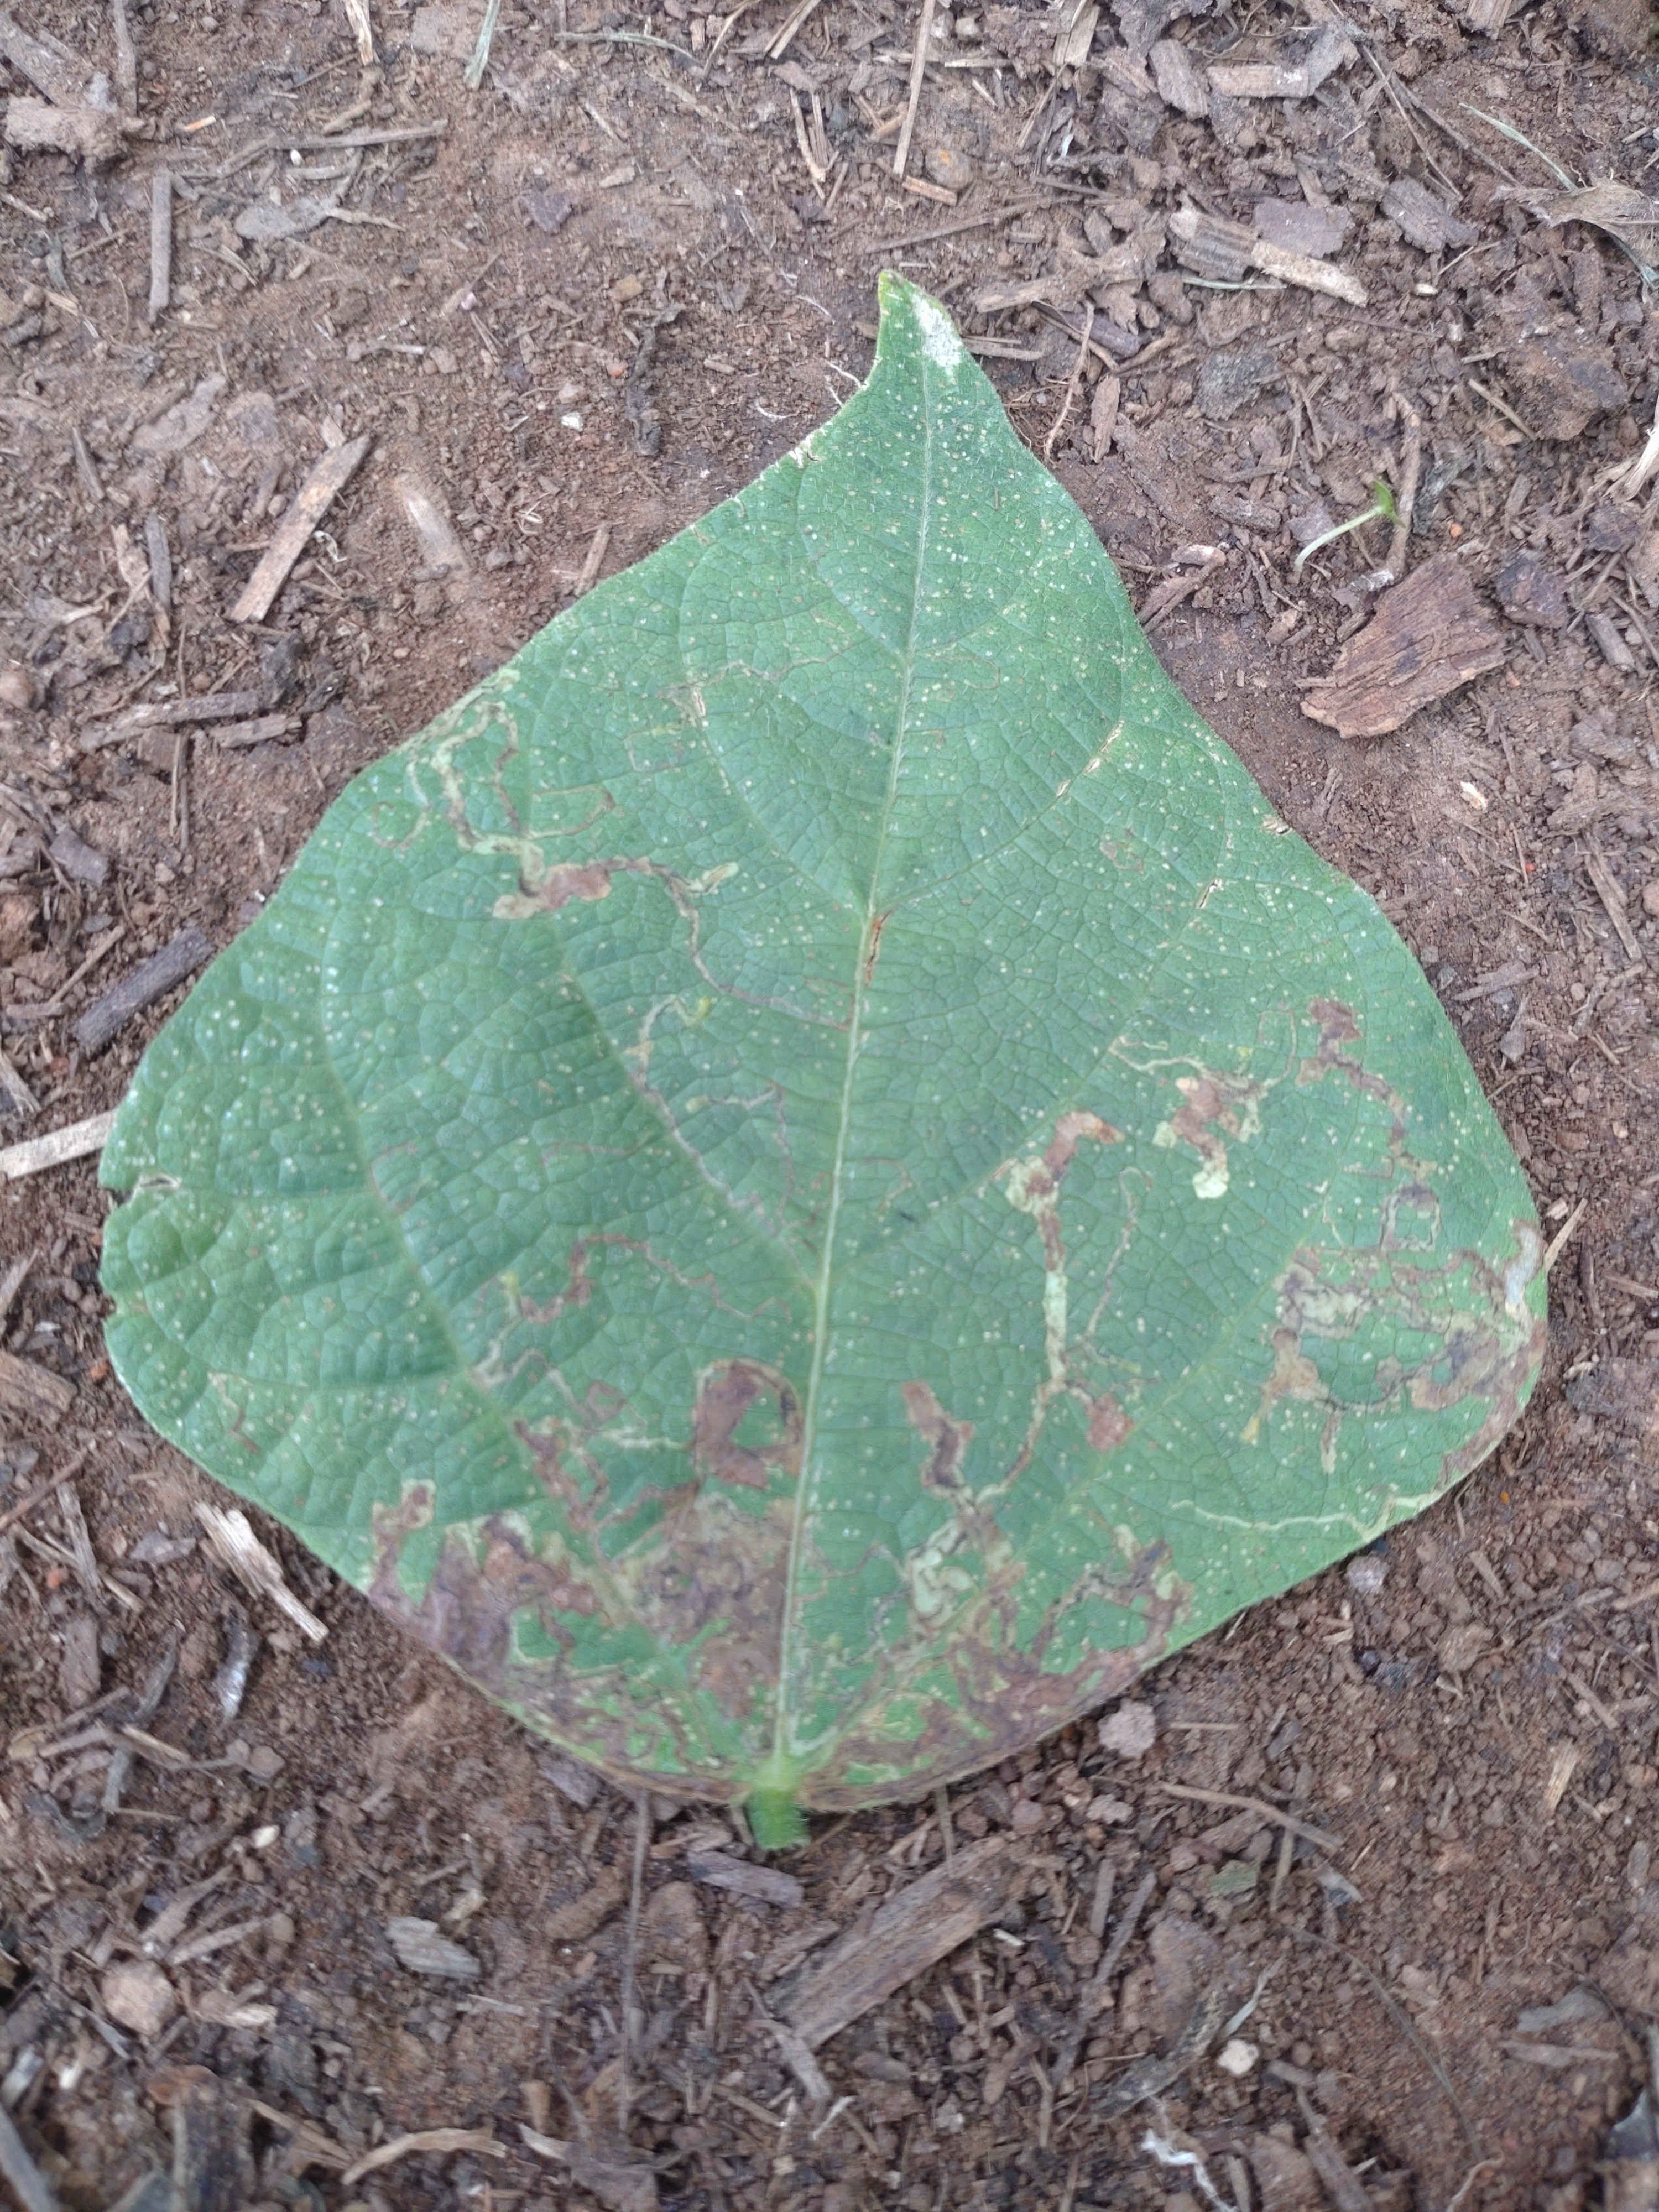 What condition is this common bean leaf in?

anthracnose
